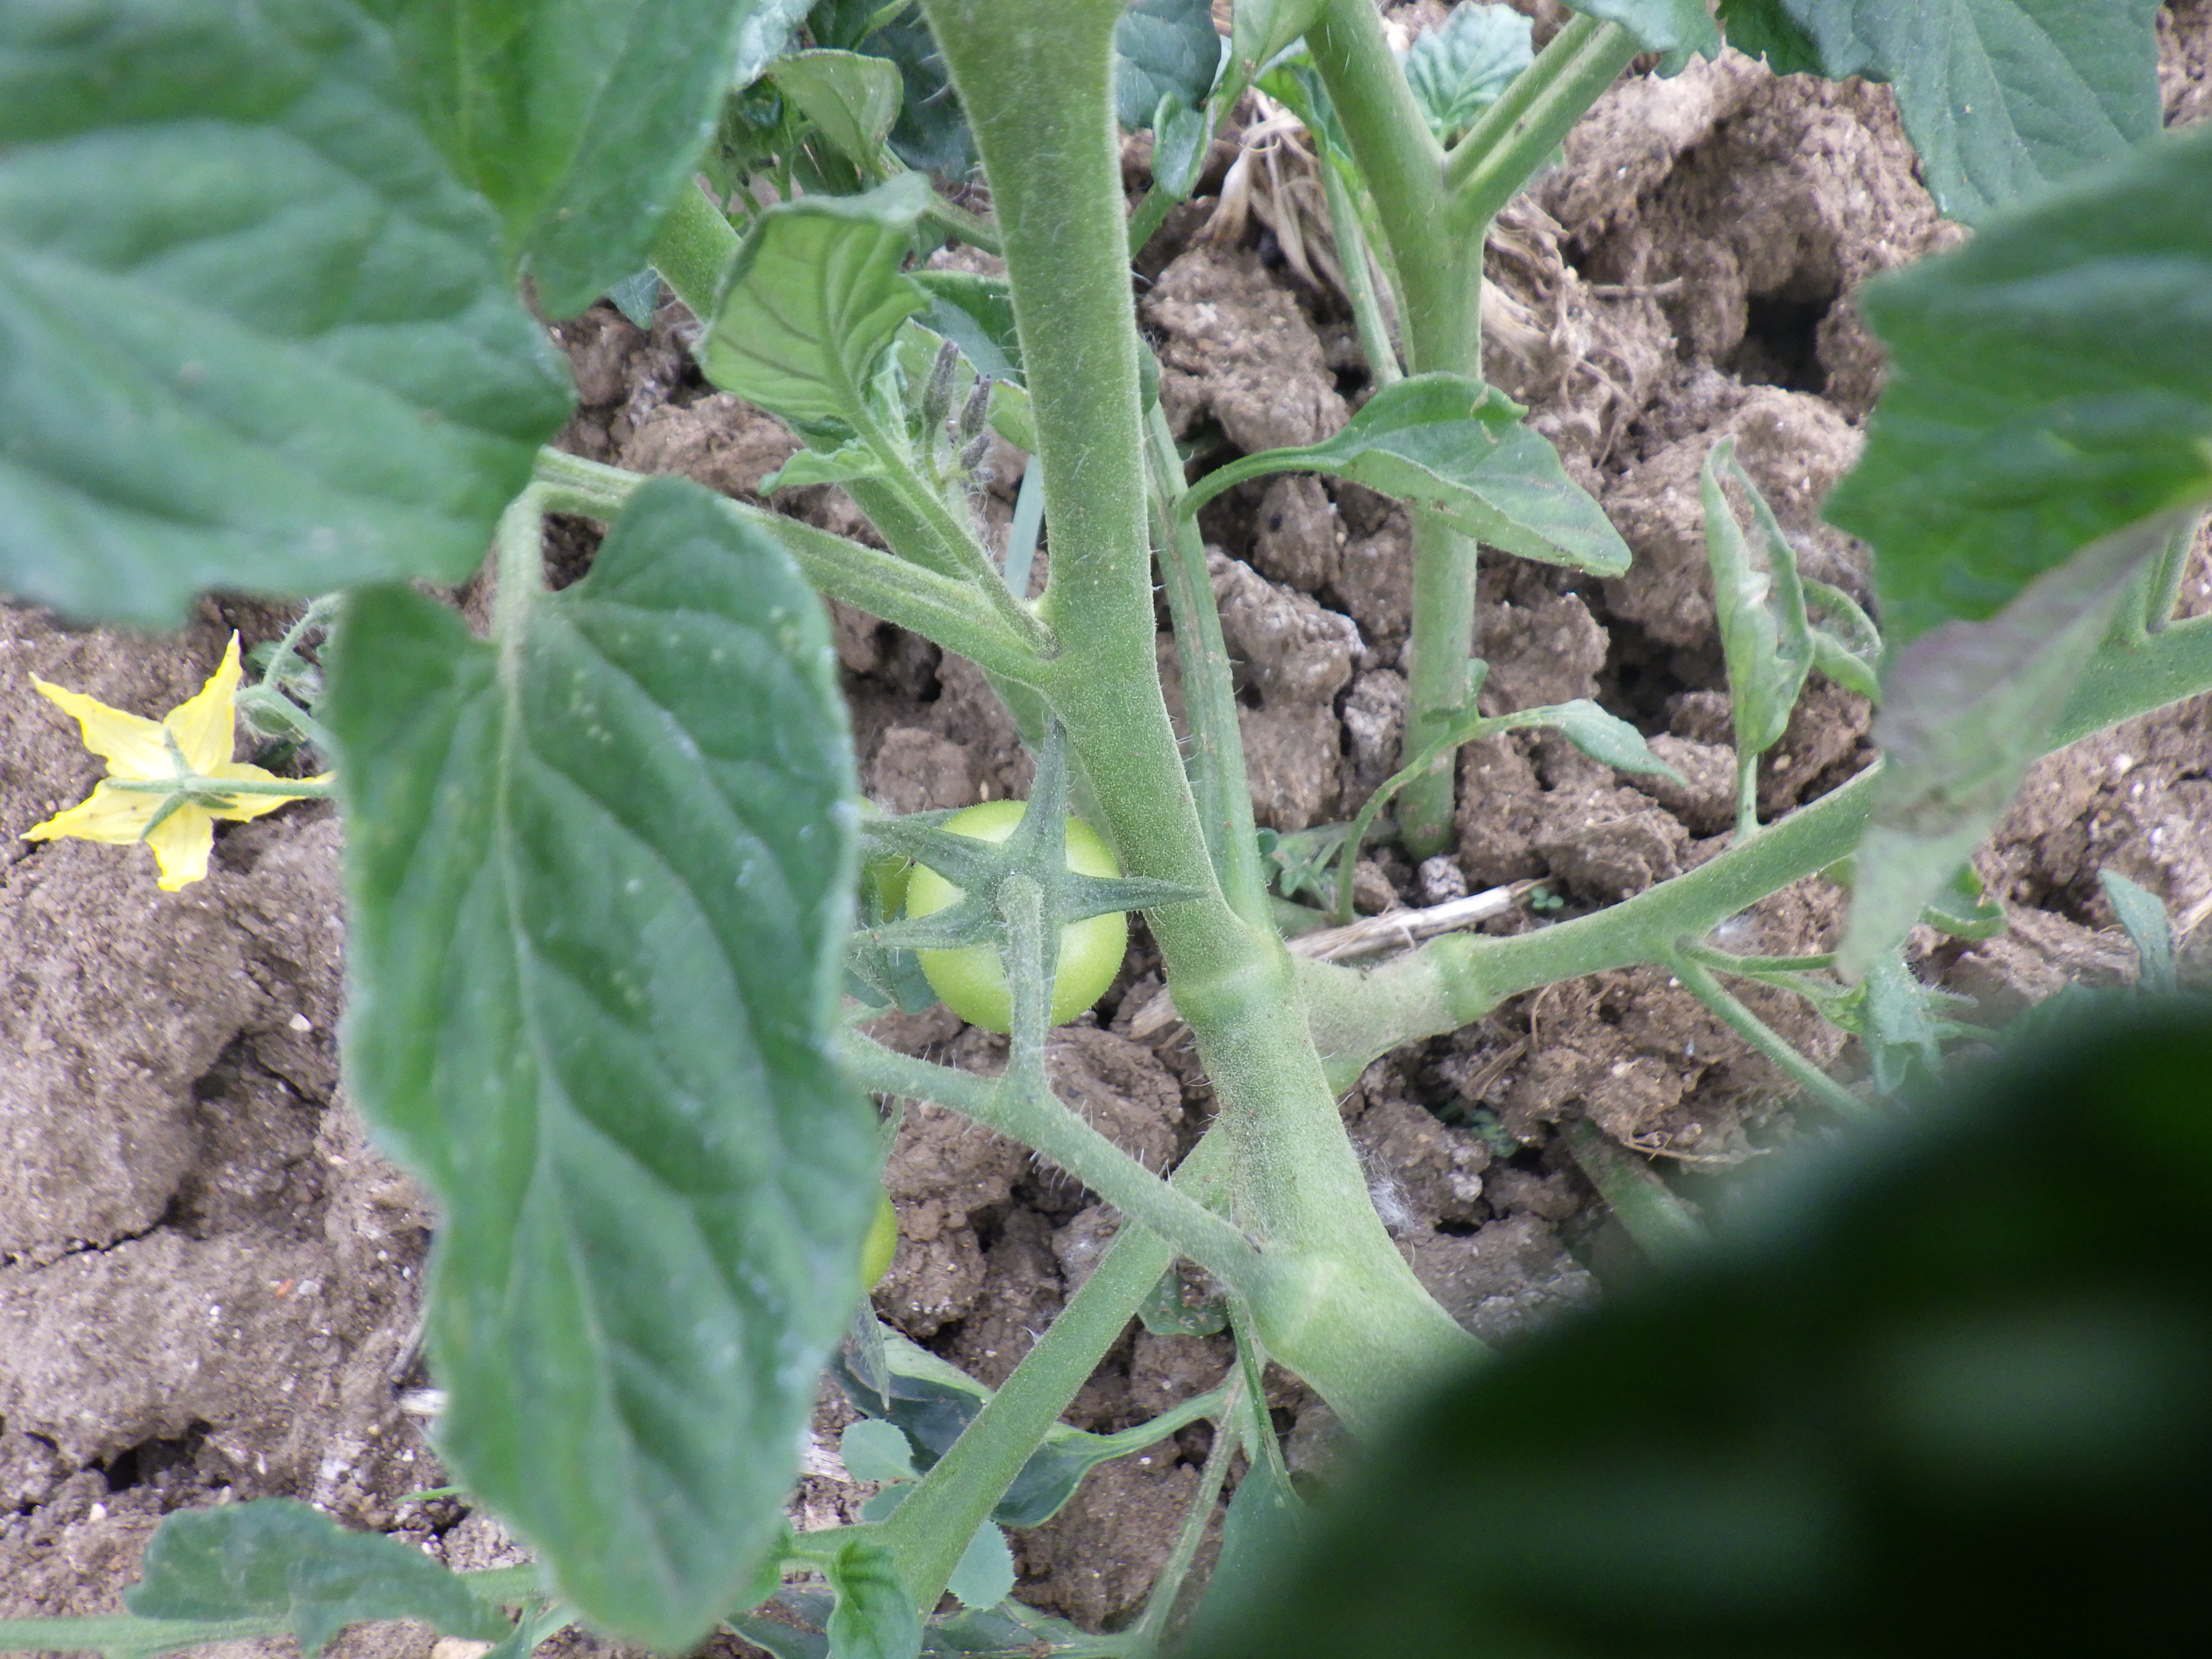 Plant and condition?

tomato, healthy
